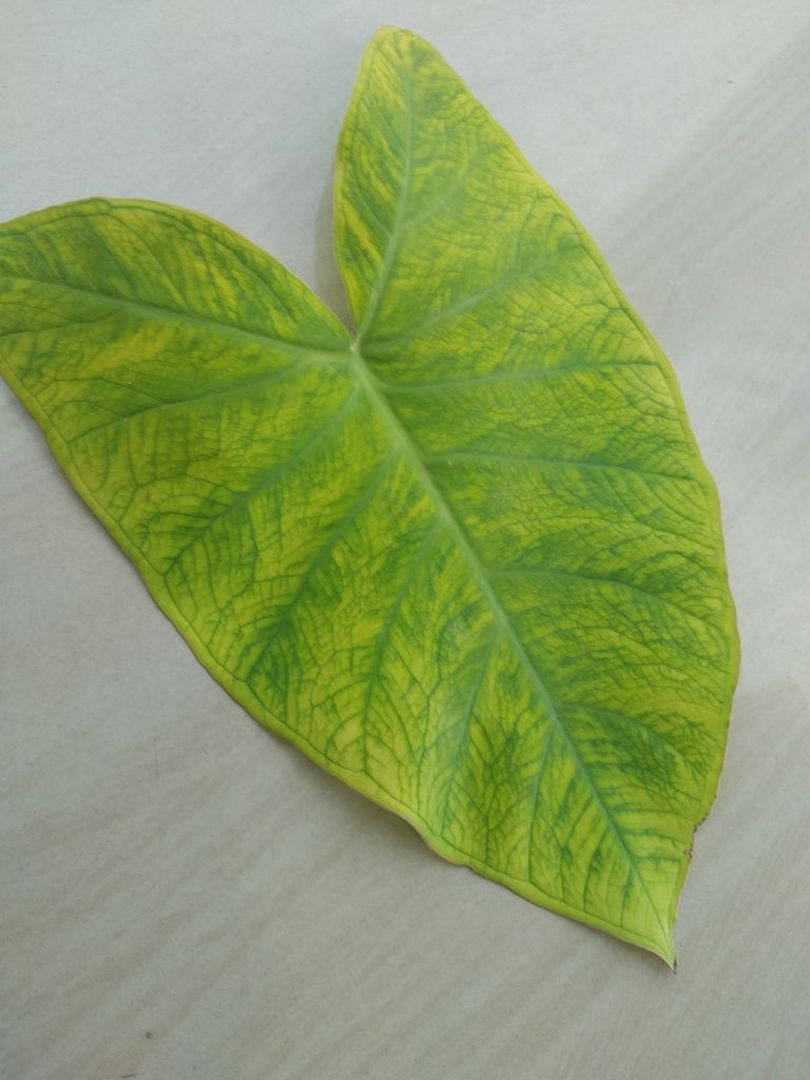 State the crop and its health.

taro, mosaic
